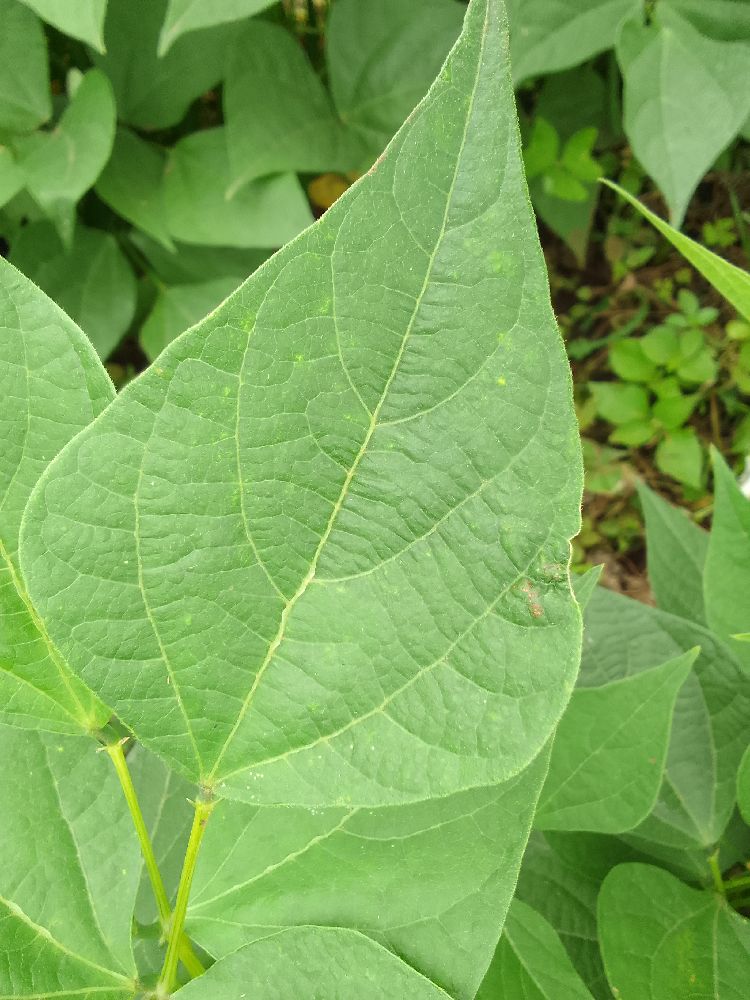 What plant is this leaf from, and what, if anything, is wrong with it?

common bean, healthy
